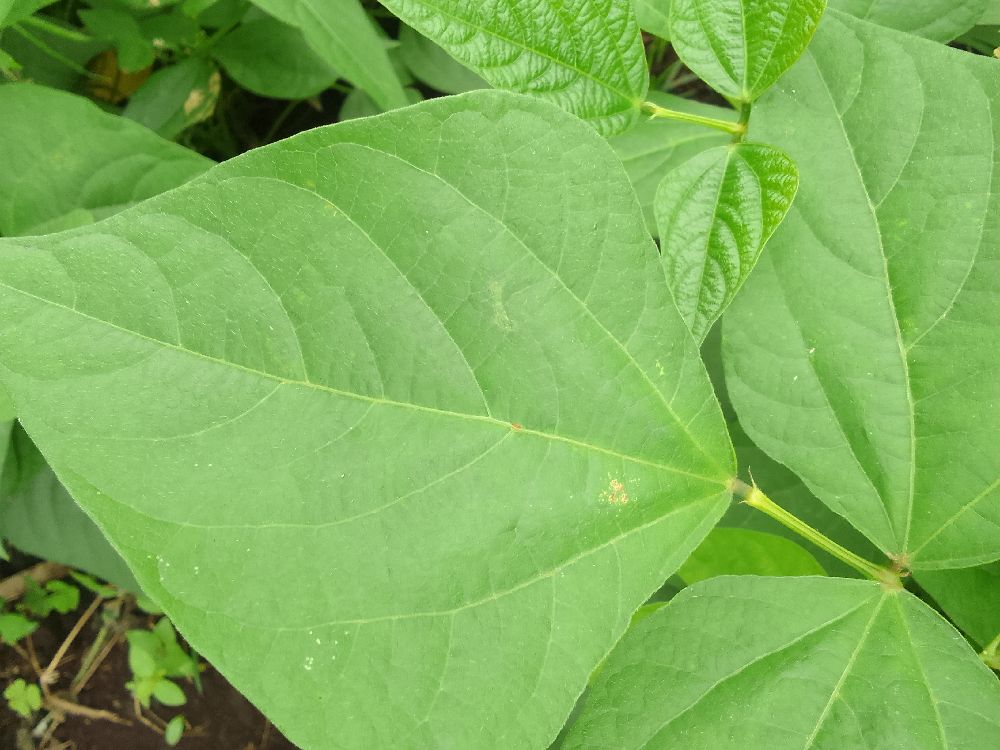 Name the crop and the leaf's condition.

common bean, healthy
